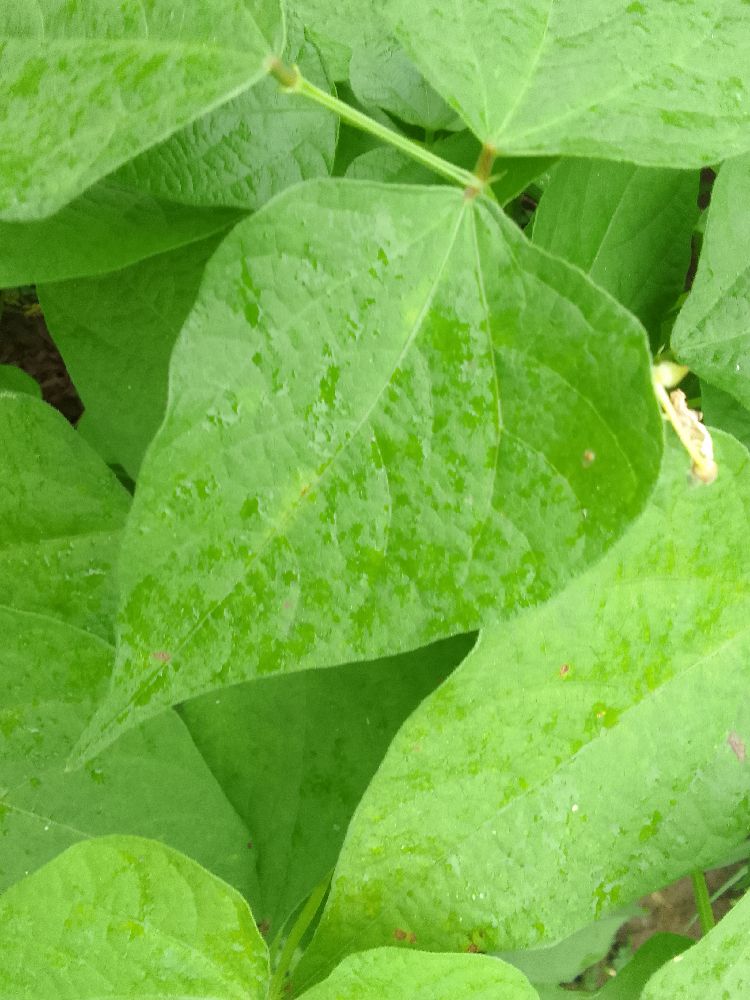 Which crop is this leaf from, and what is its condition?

common bean, healthy
